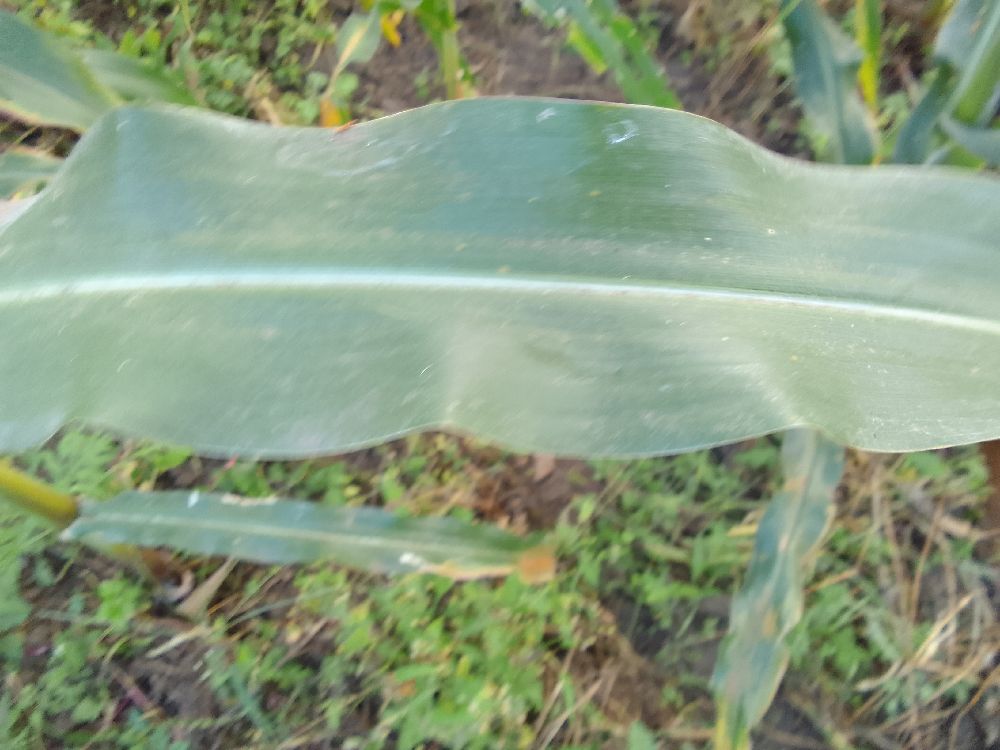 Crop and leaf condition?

maize, healthy
